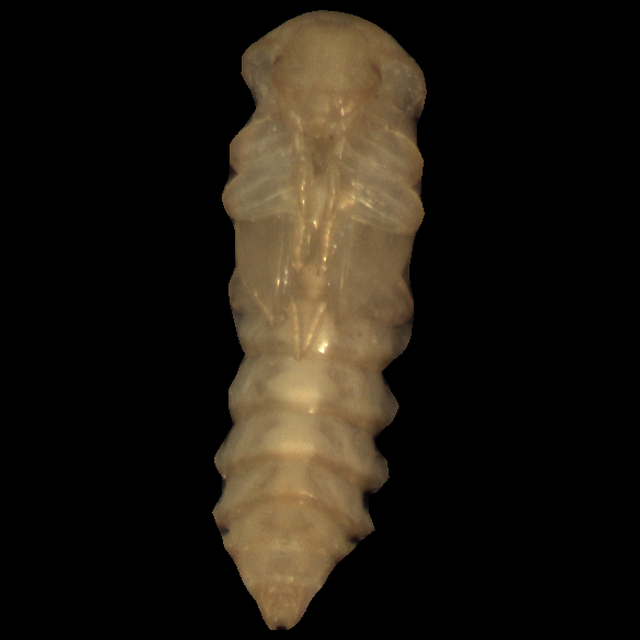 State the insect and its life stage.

mealworm pupa
